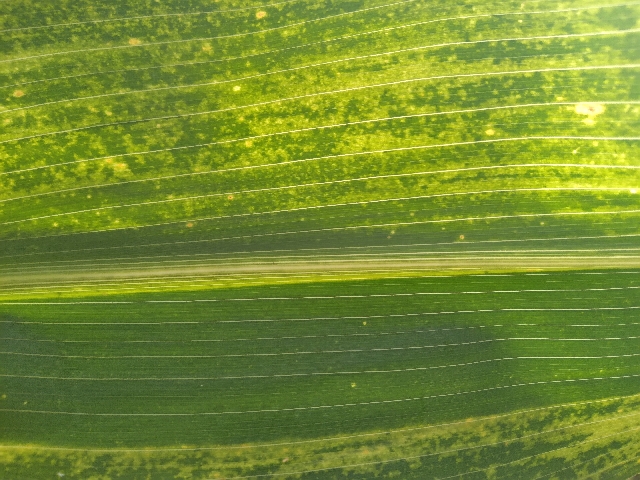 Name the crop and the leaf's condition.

maize, maize lethal necrosis
